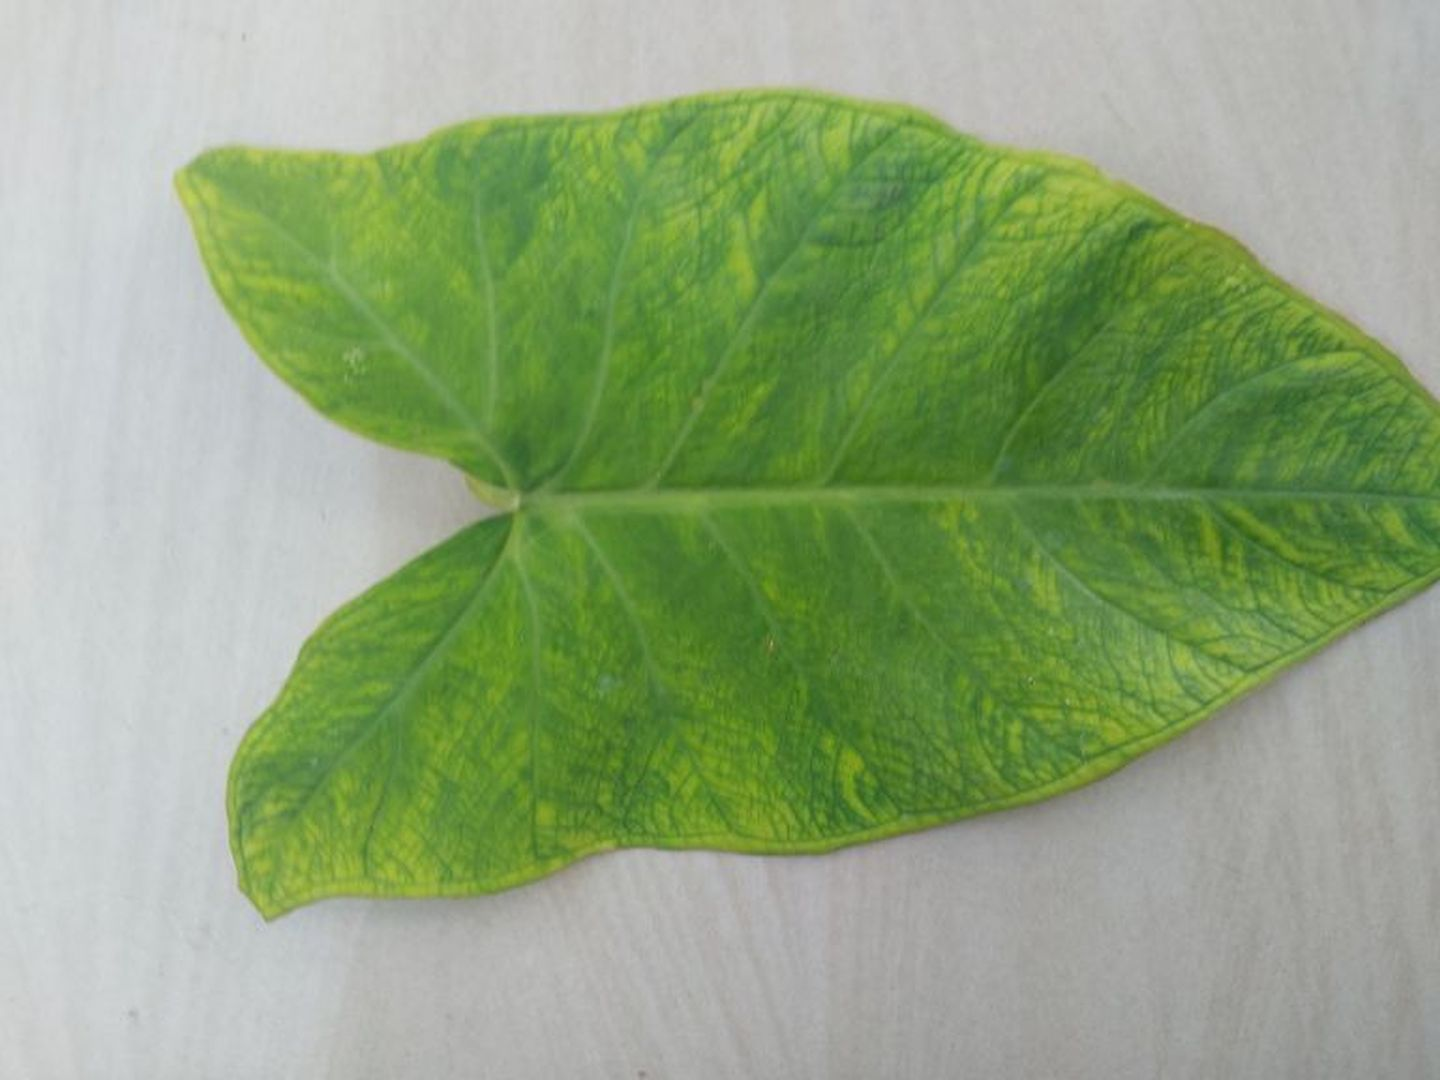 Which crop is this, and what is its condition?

taro, mosaic
